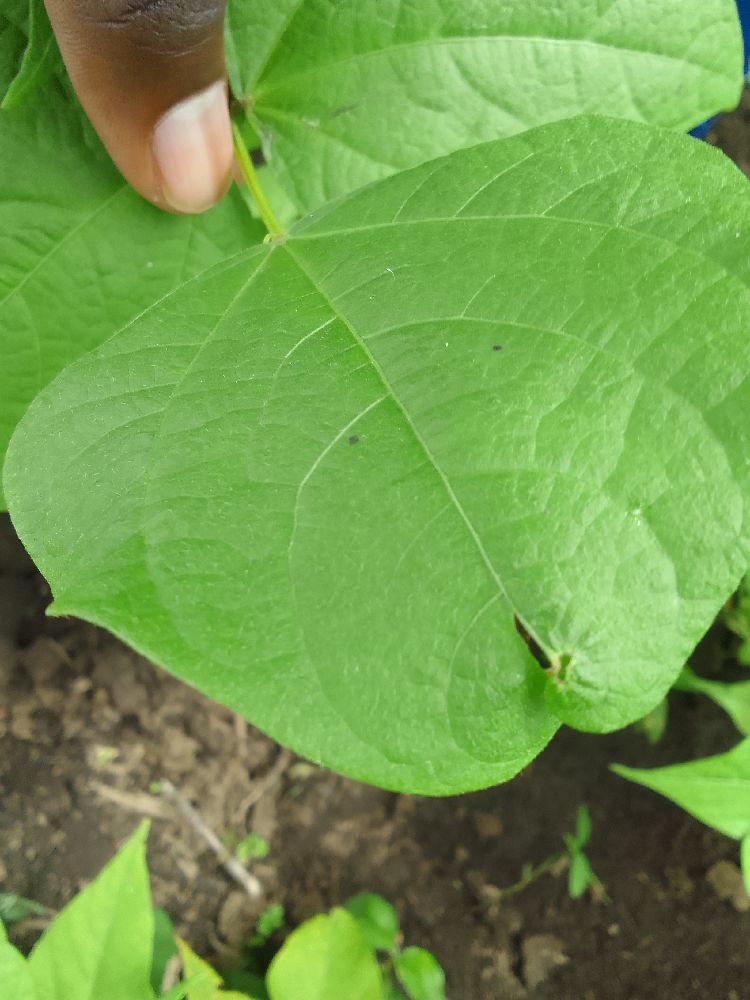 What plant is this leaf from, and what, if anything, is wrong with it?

common bean, healthy
